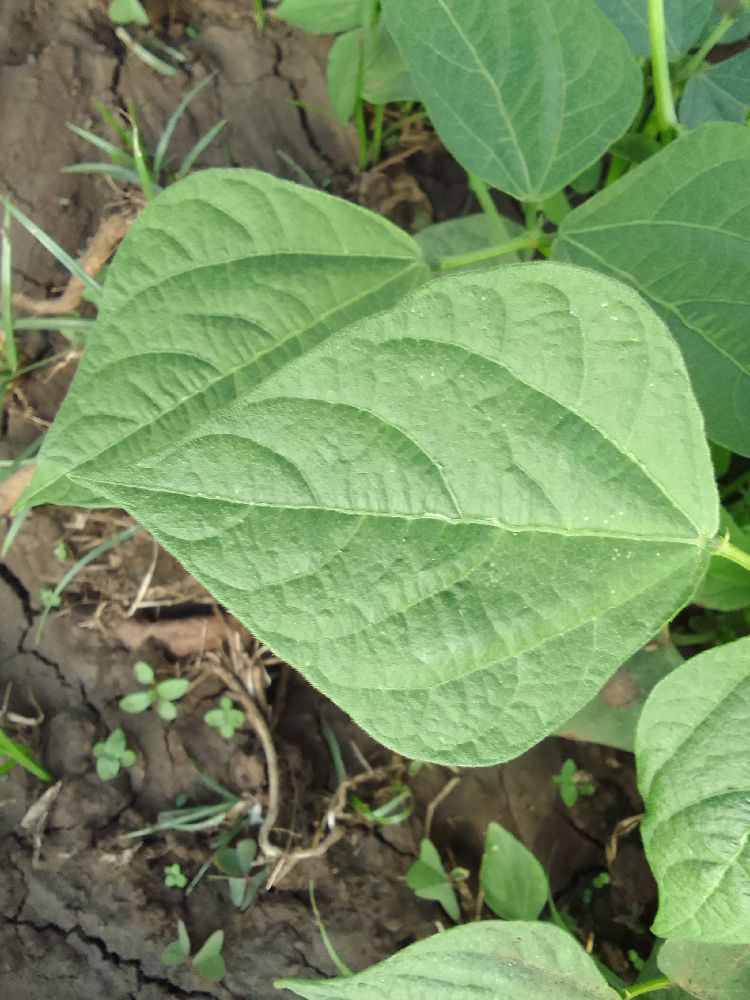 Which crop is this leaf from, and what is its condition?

common bean, healthy
